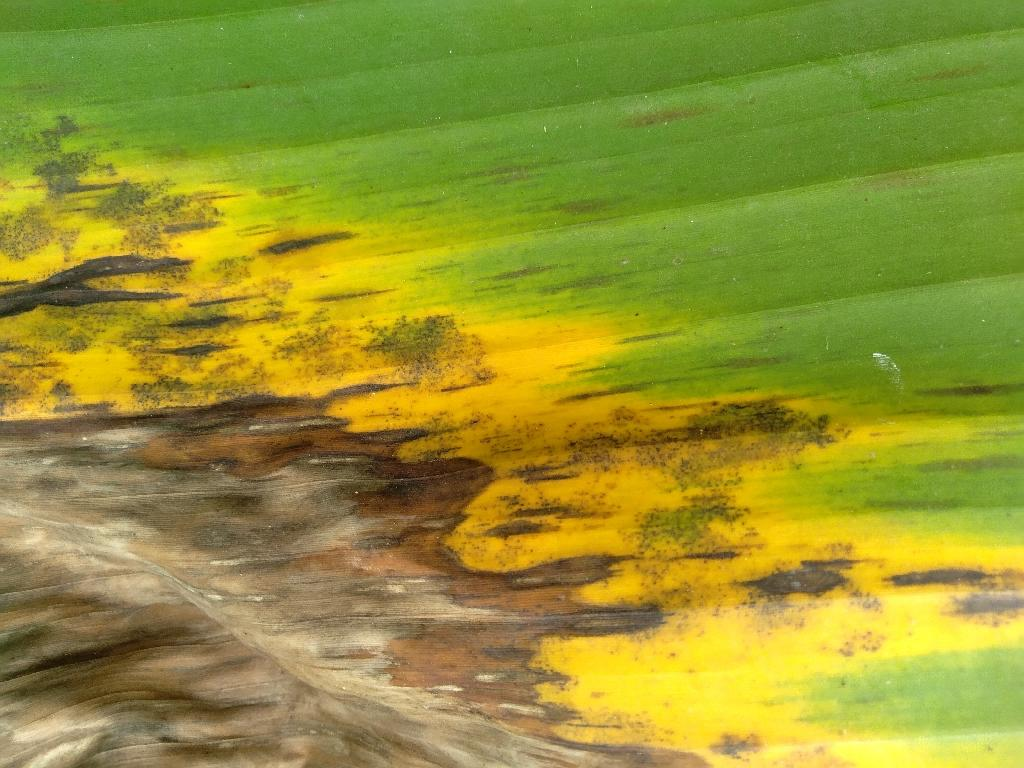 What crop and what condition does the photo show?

banana, black sigatoka
